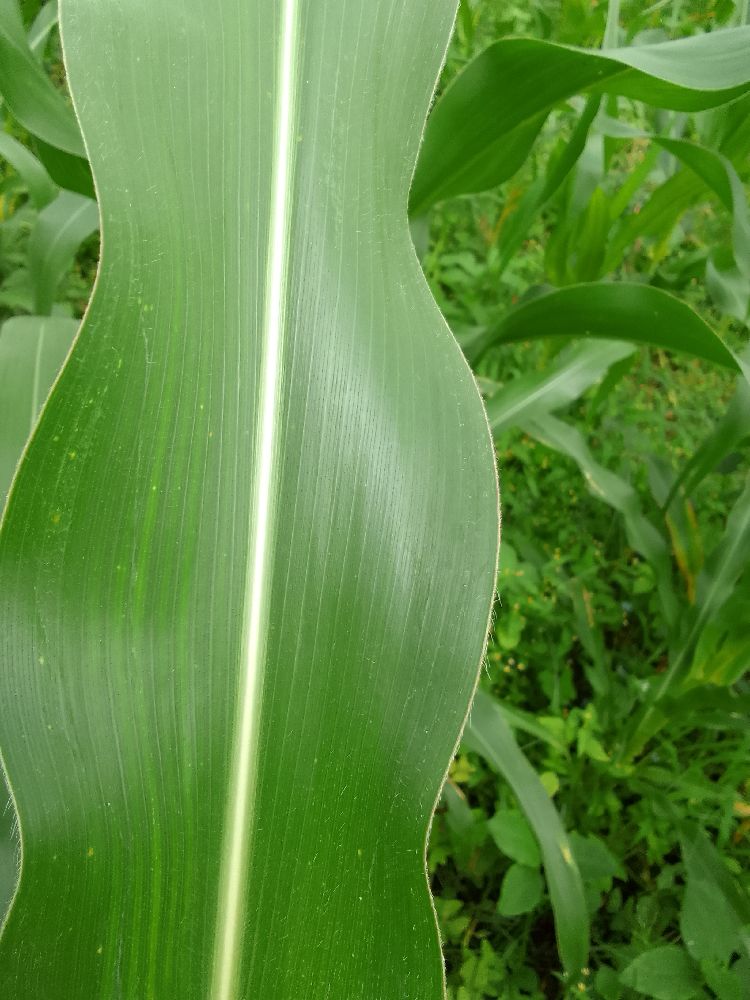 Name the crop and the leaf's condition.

maize, healthy
